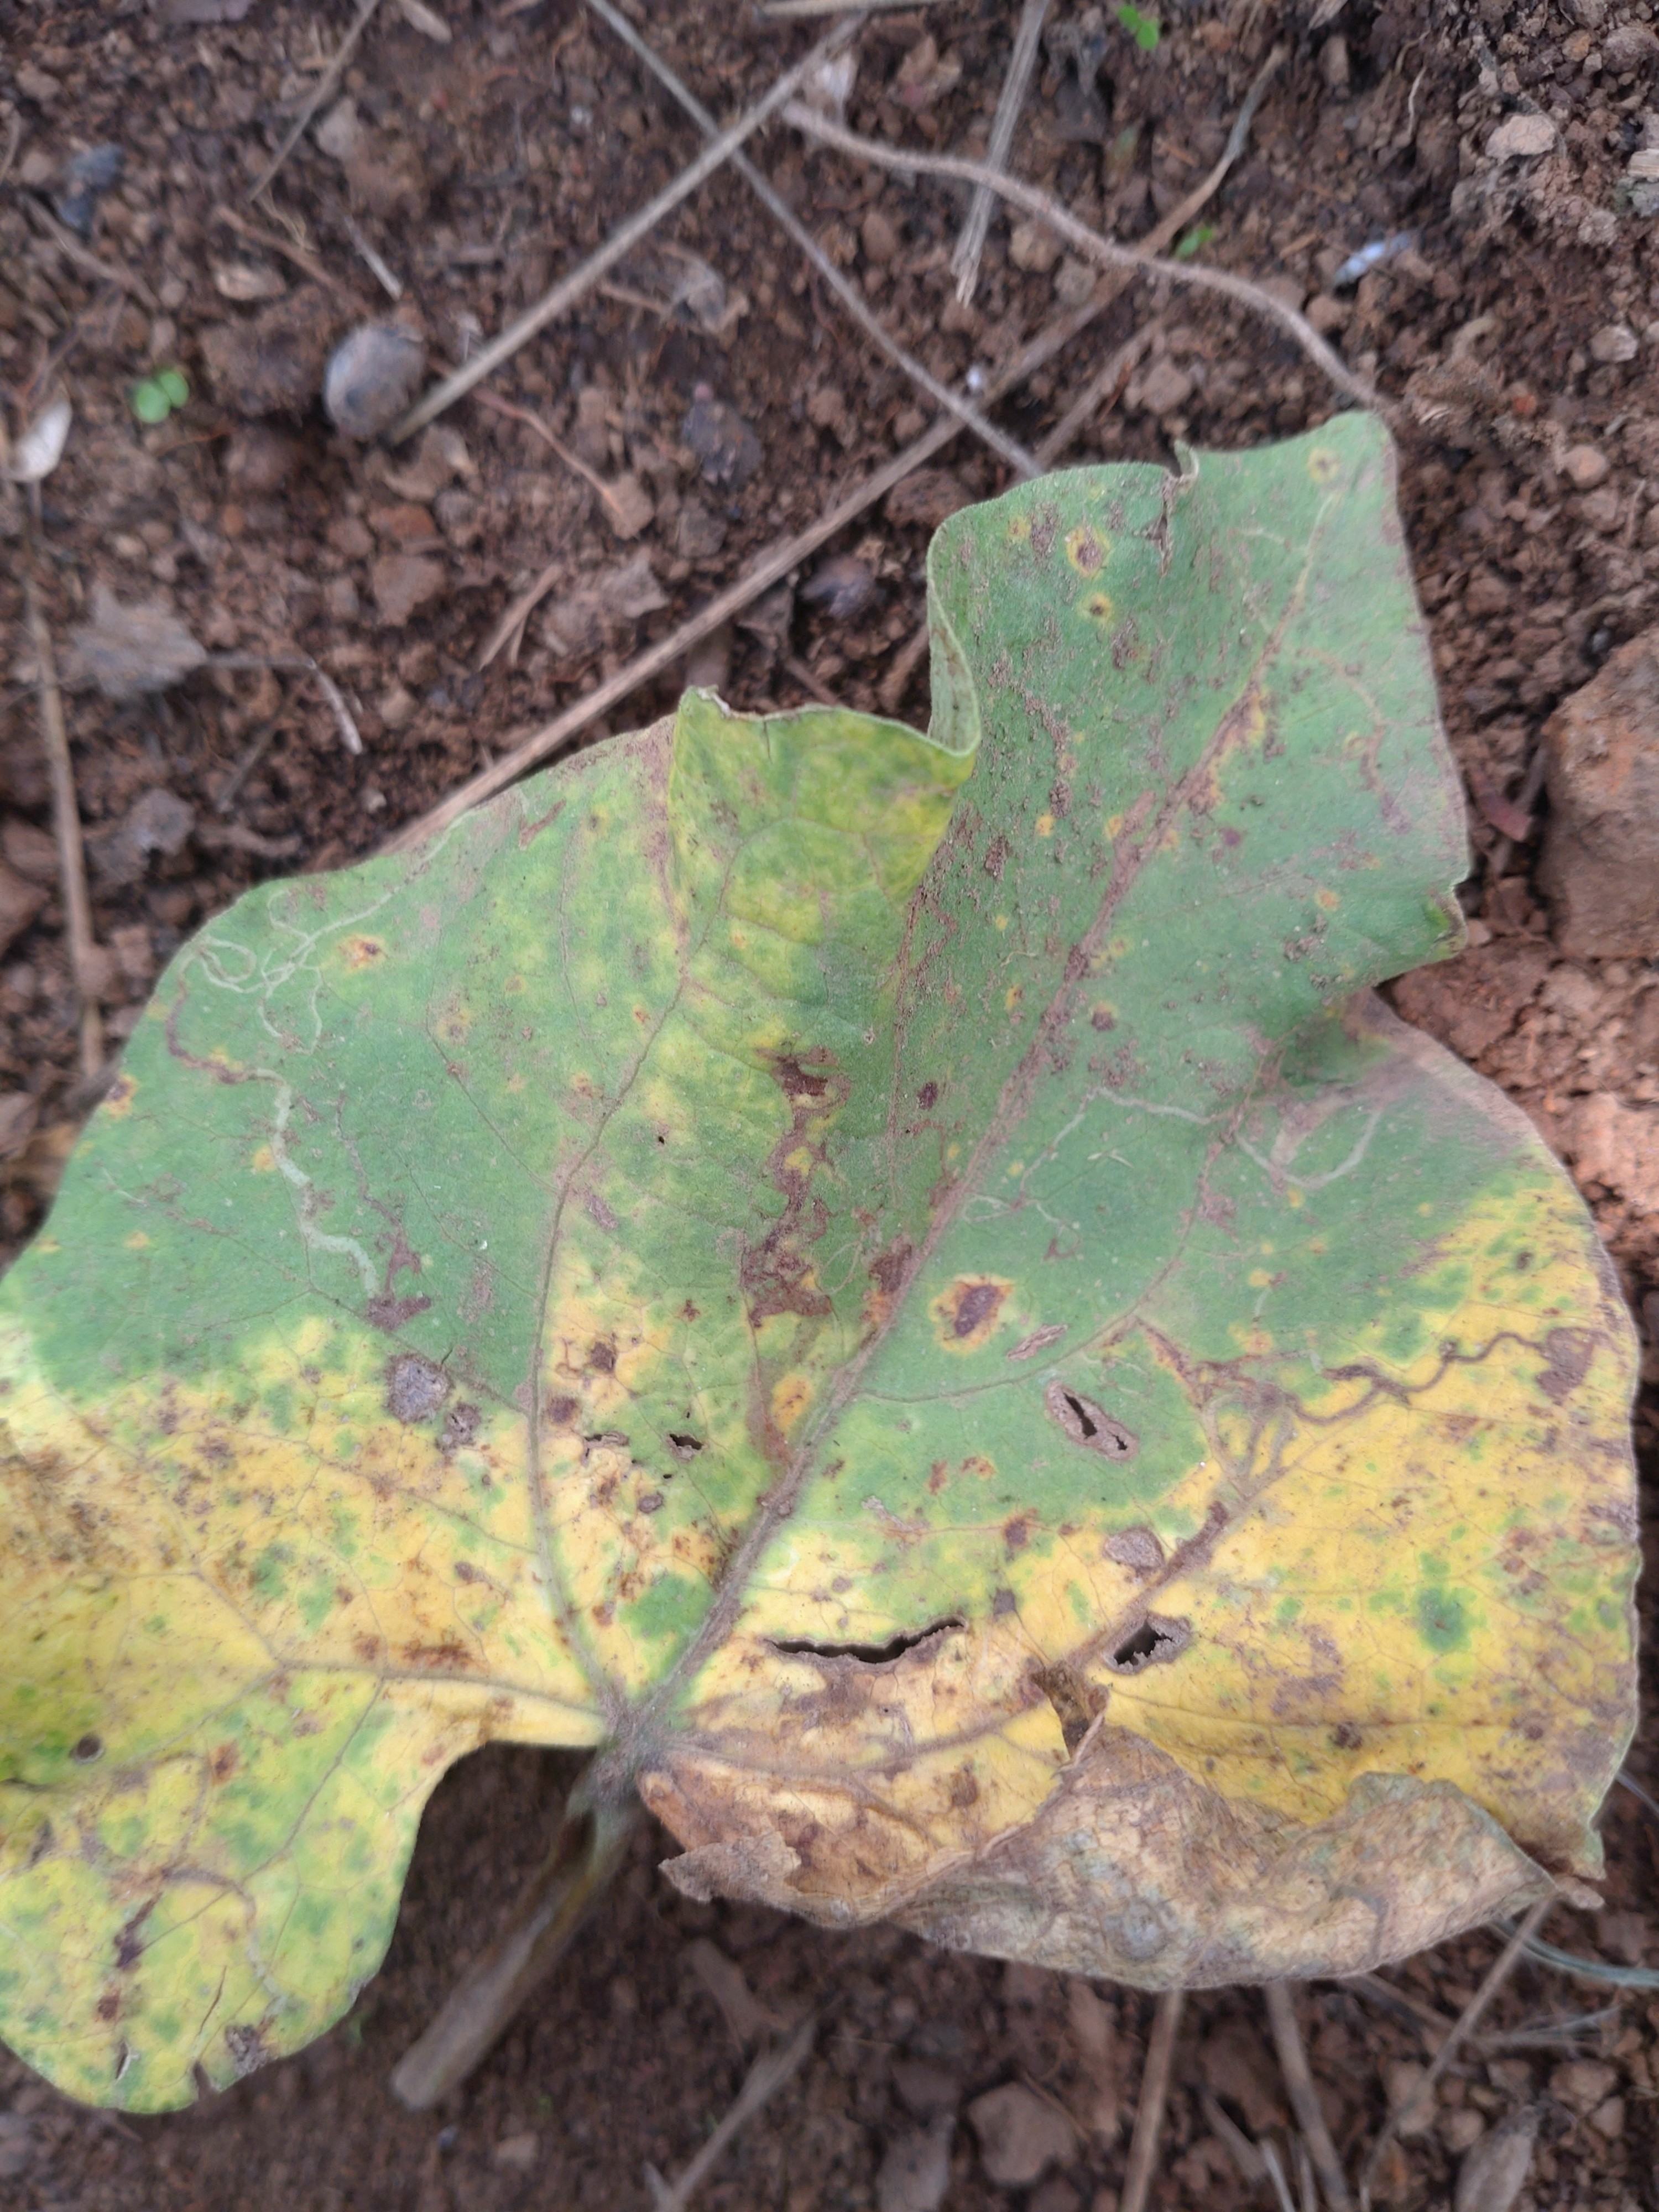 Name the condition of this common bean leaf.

rust
